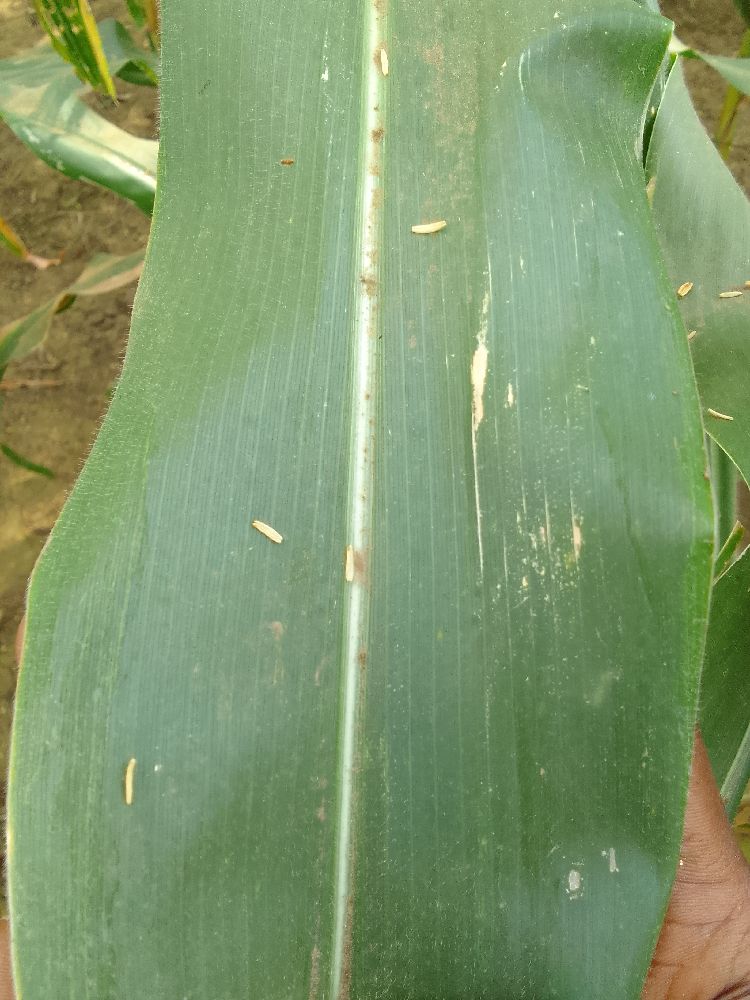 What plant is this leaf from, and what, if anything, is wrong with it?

maize, healthy
